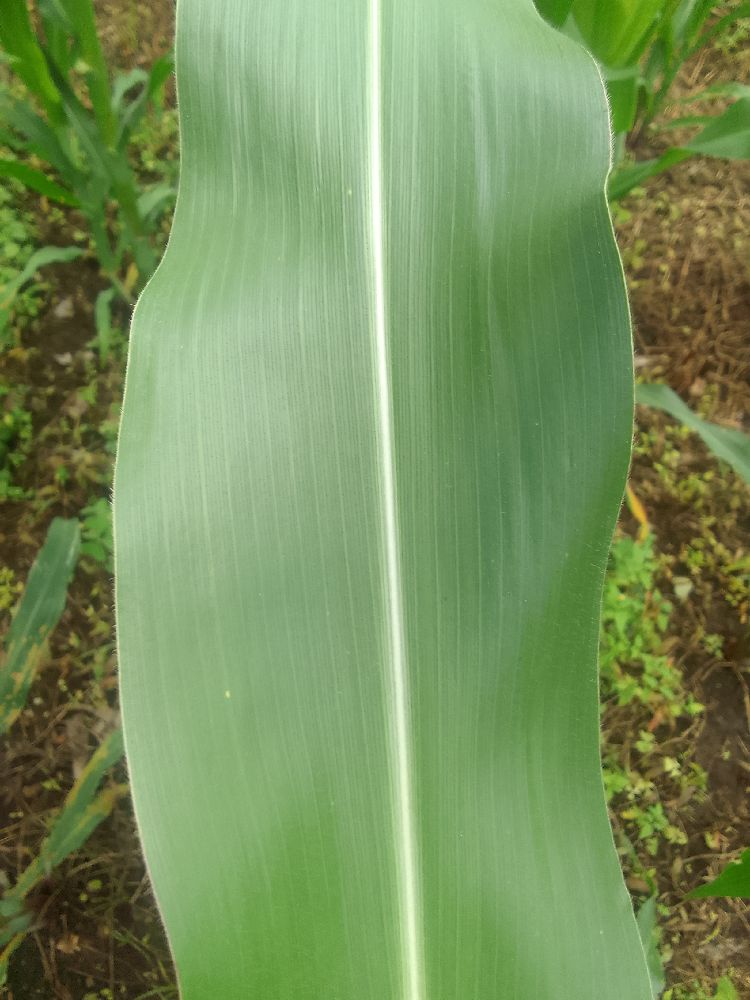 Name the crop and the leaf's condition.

maize, healthy
